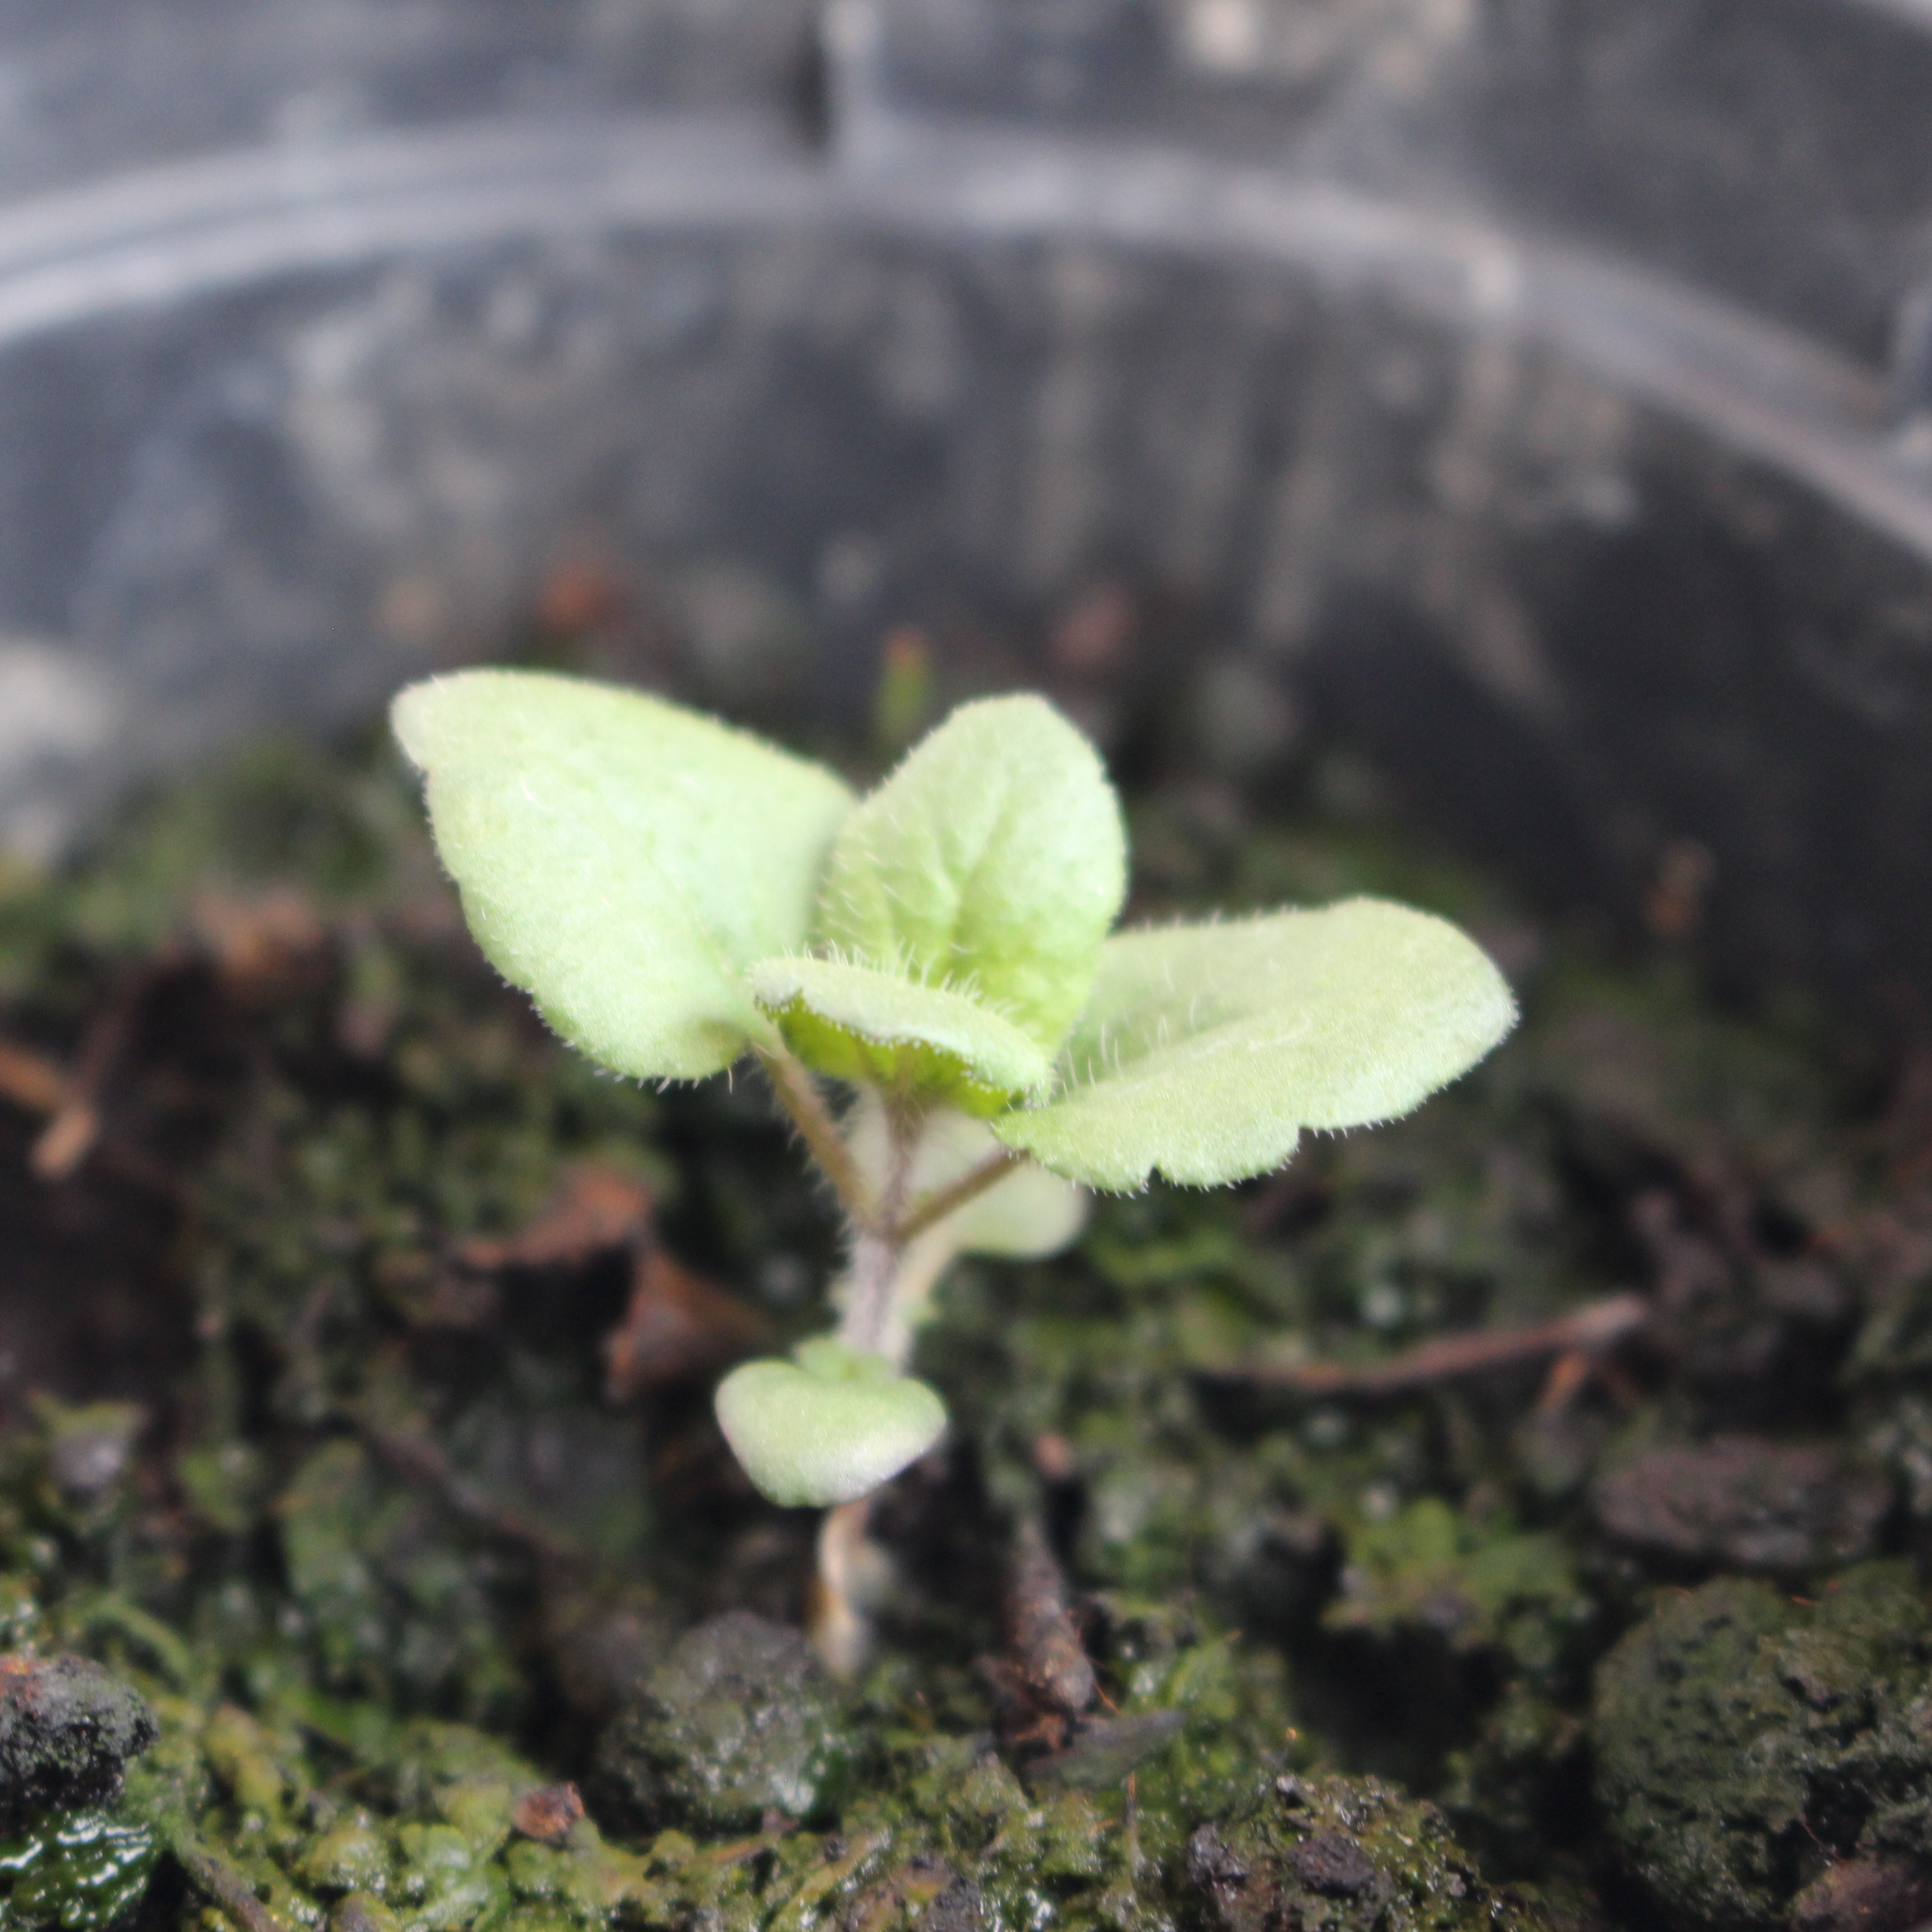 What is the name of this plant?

Veronica persica
